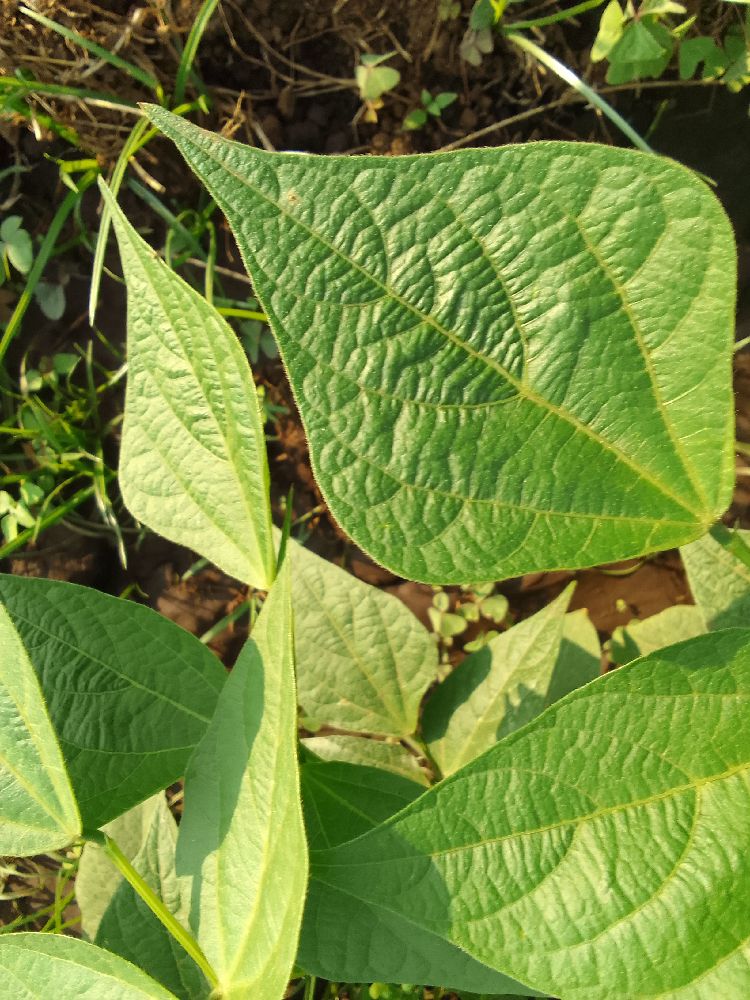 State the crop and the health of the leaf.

common bean, healthy
